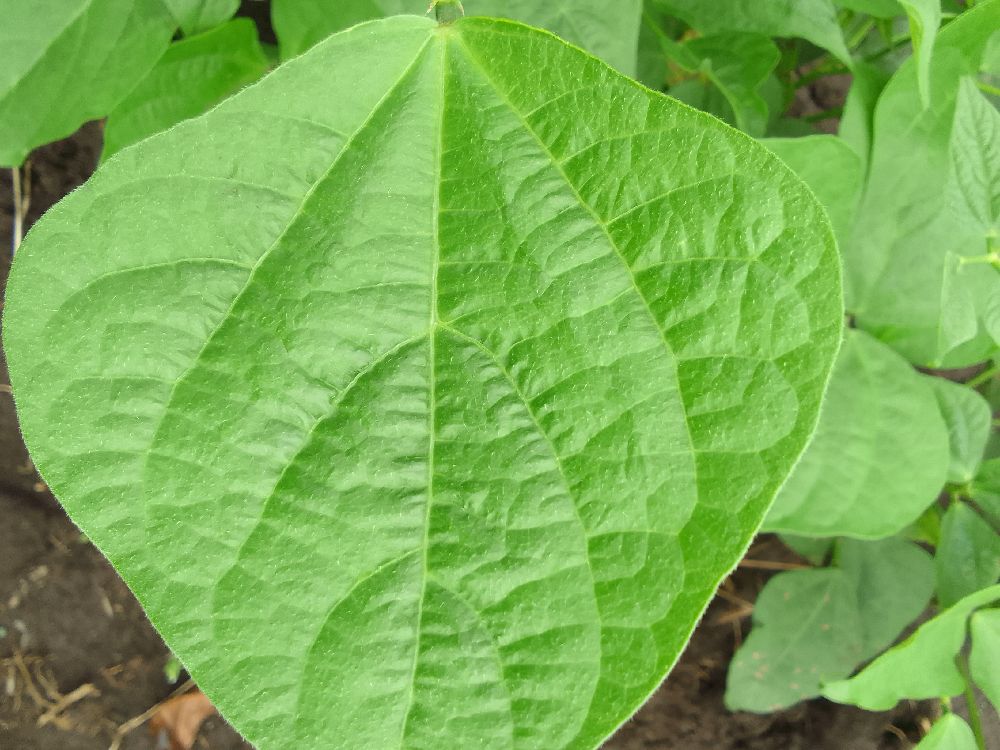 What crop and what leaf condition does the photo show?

common bean, healthy
